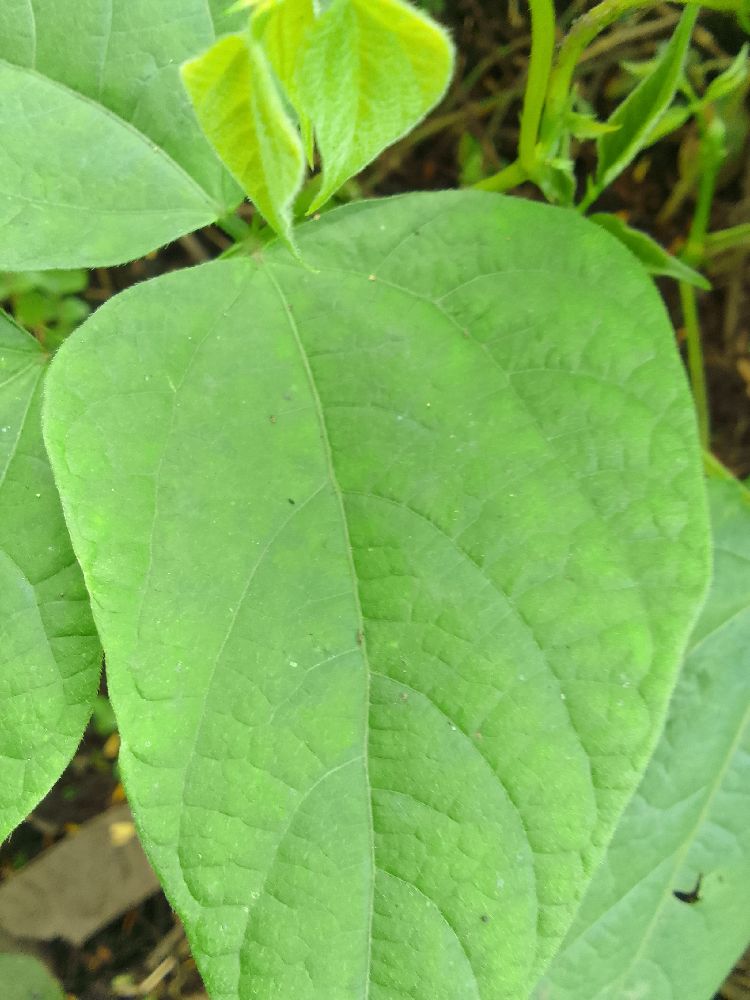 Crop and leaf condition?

common bean, healthy
